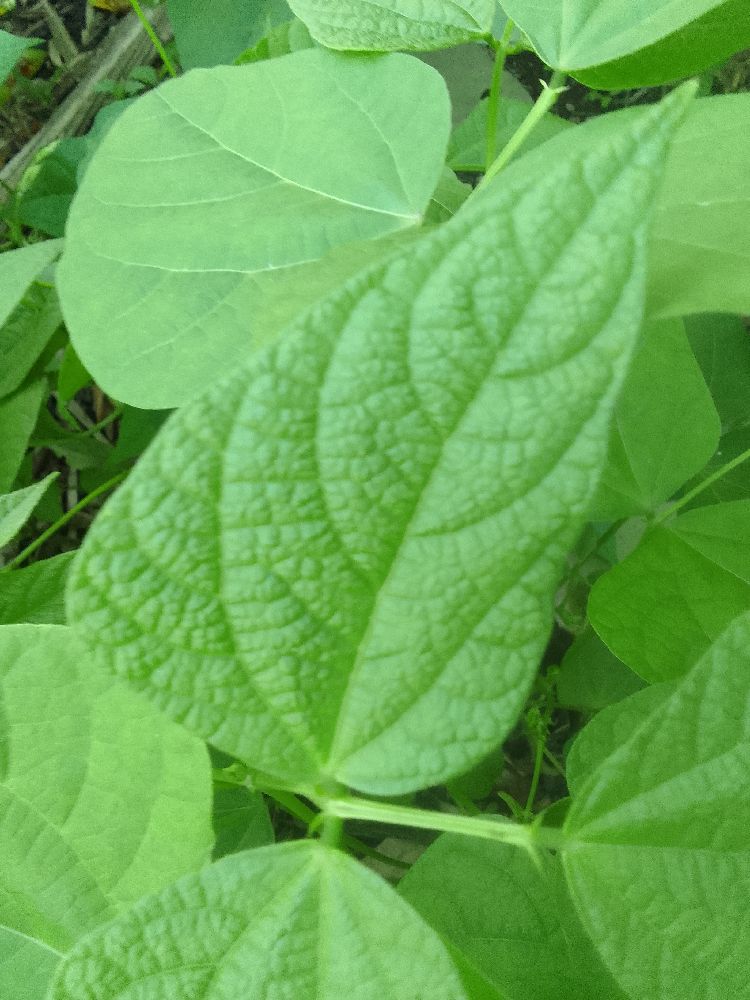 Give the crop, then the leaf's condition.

common bean, healthy
